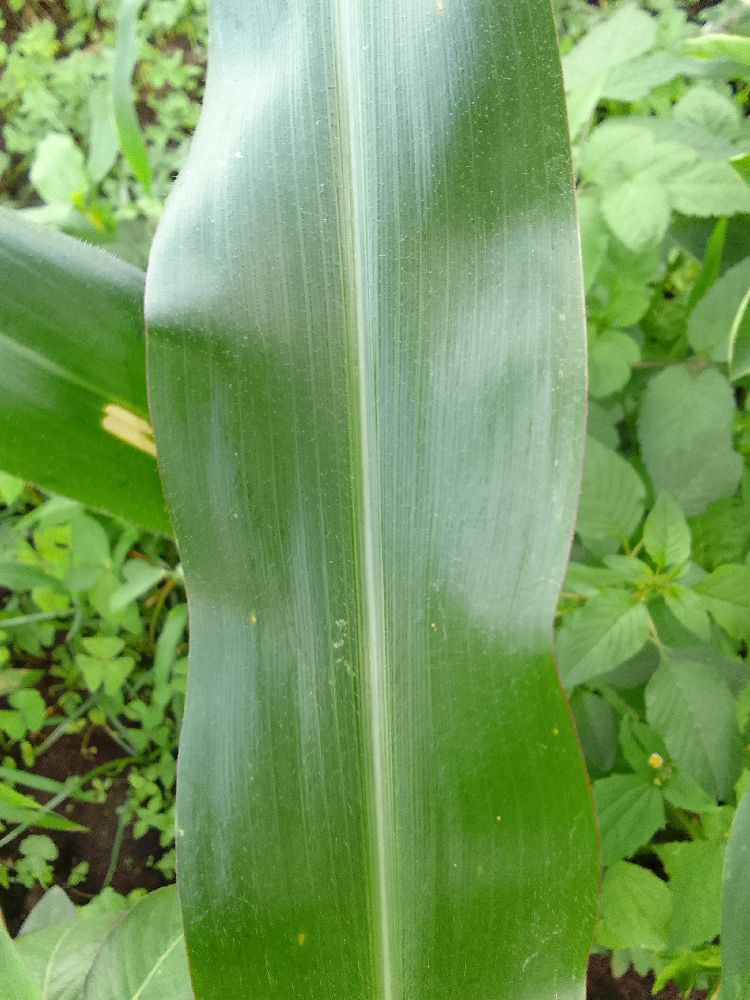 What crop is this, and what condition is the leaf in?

maize, healthy
